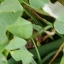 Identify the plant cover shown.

unstructured weed
